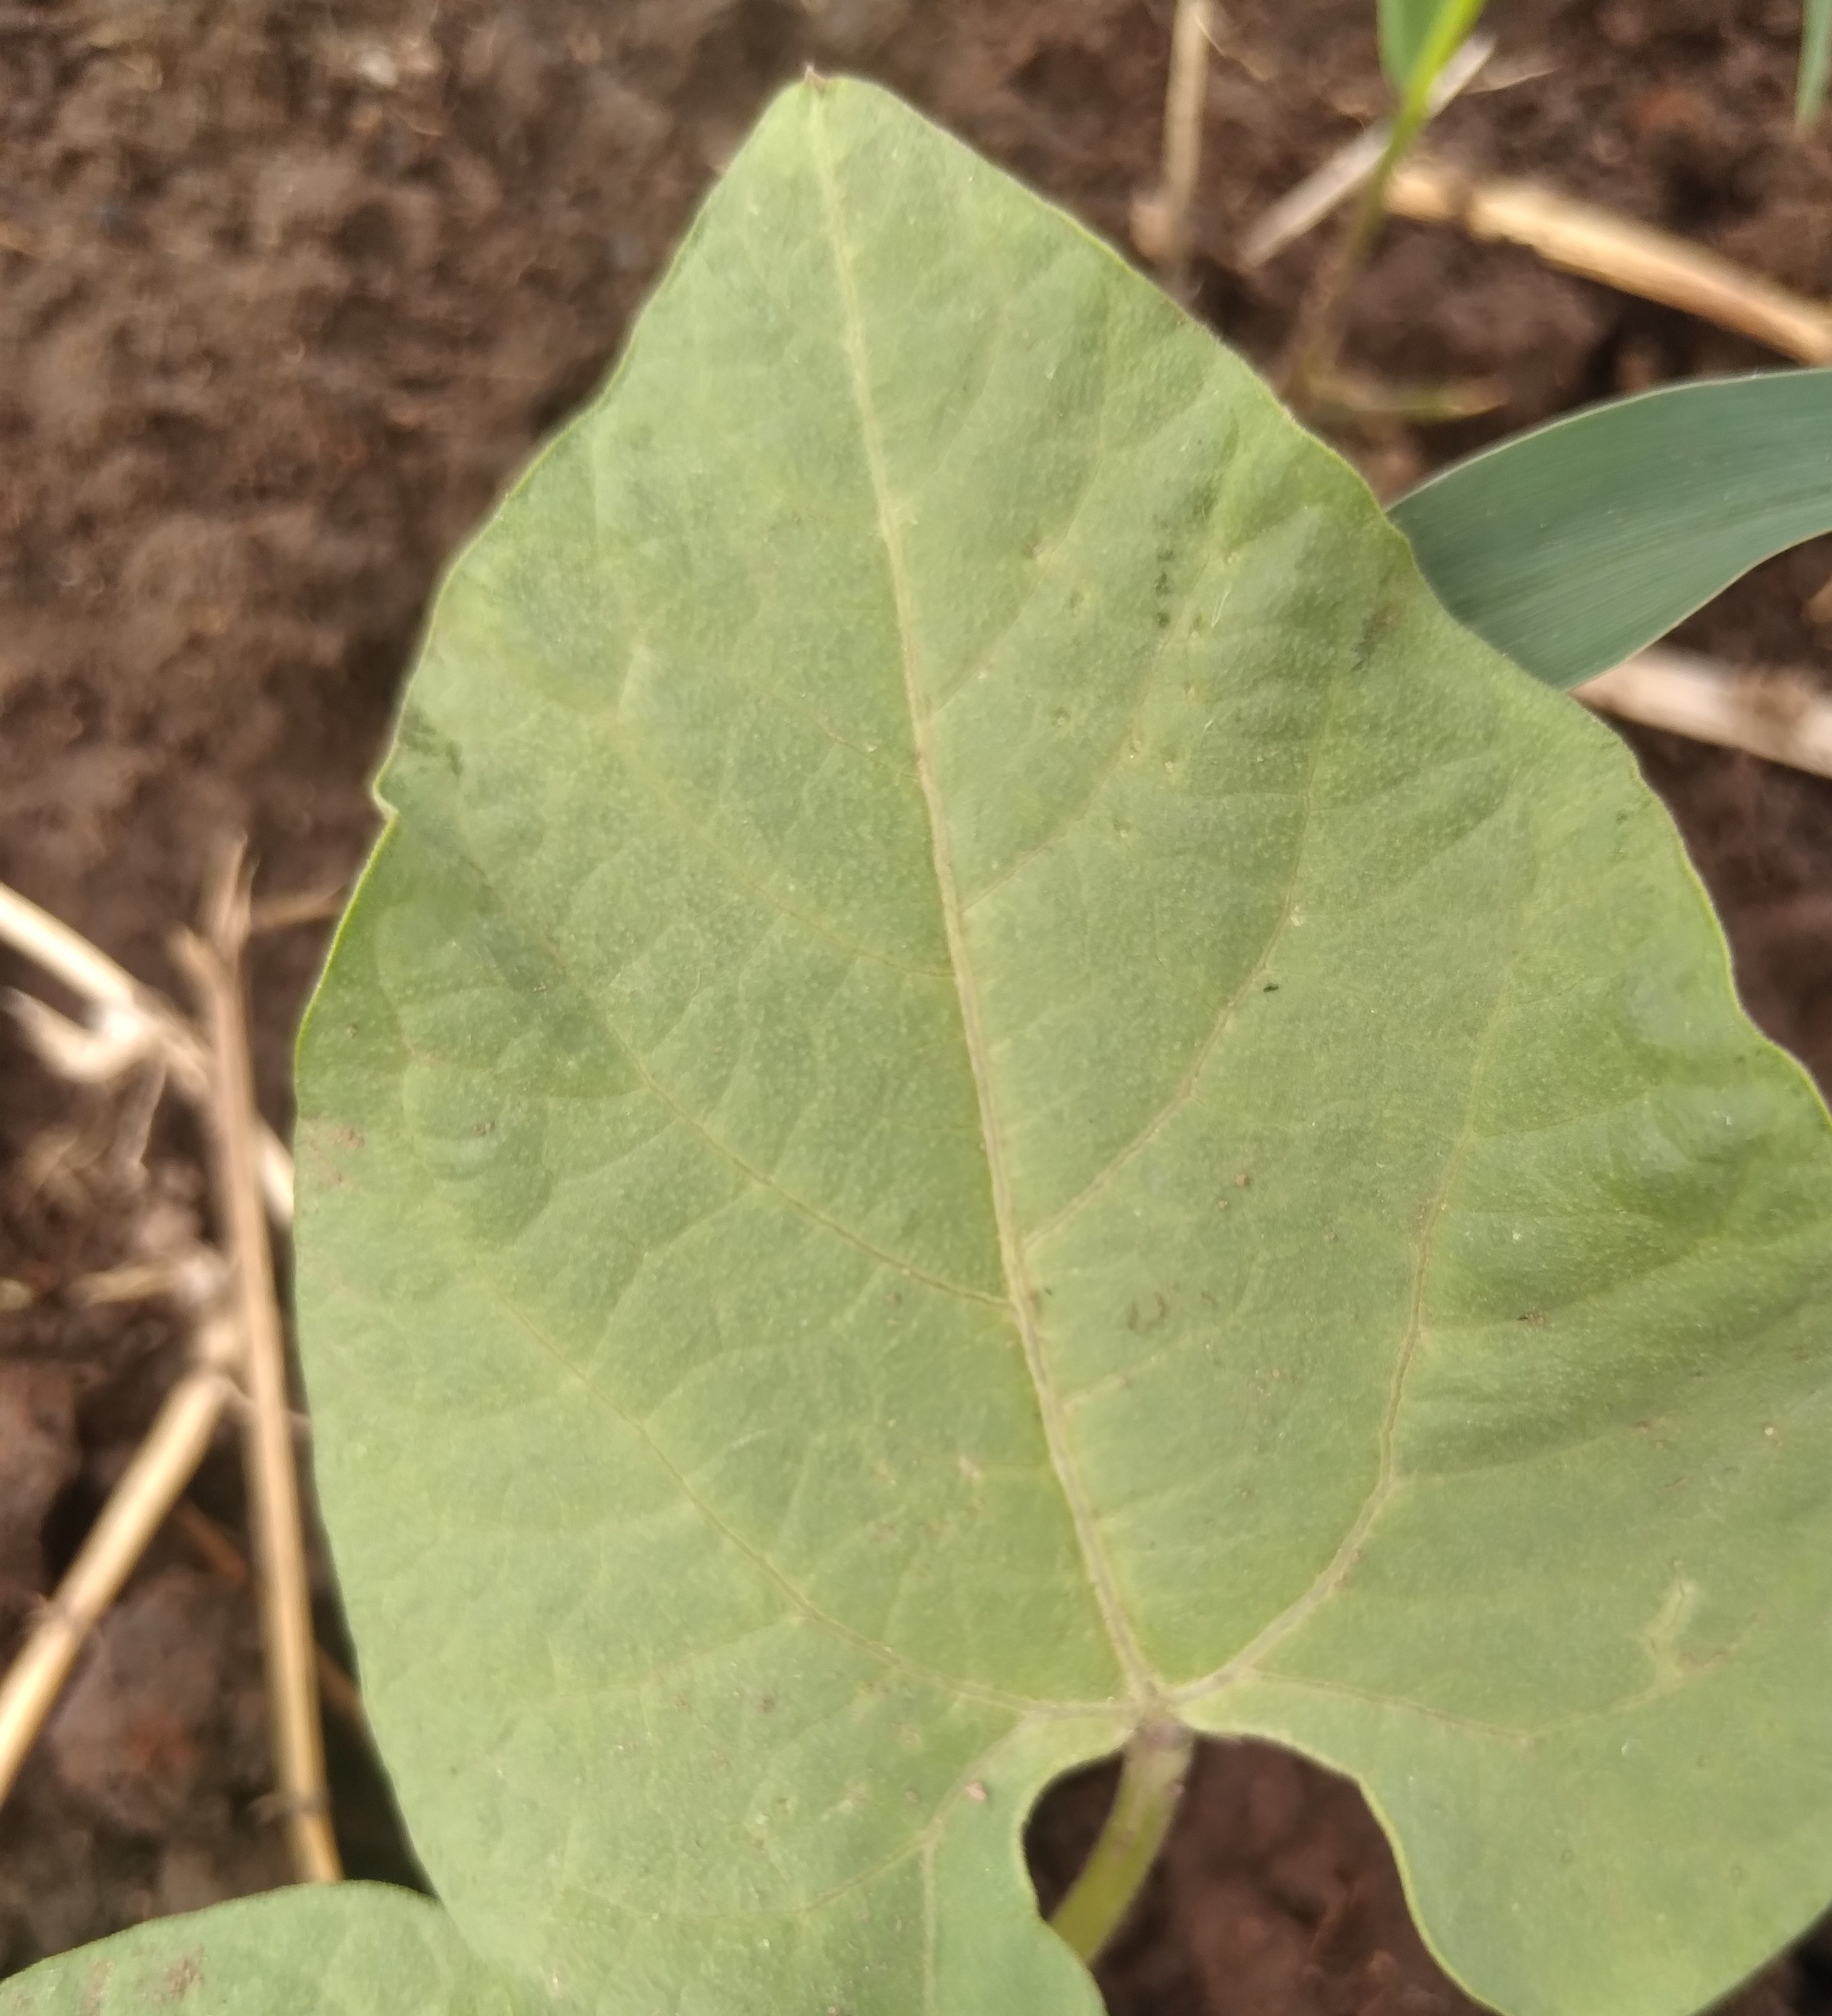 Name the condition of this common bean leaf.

healthy
